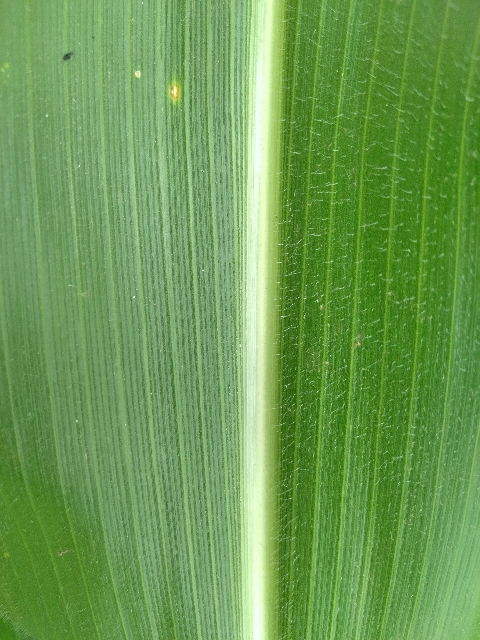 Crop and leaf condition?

maize, healthy
